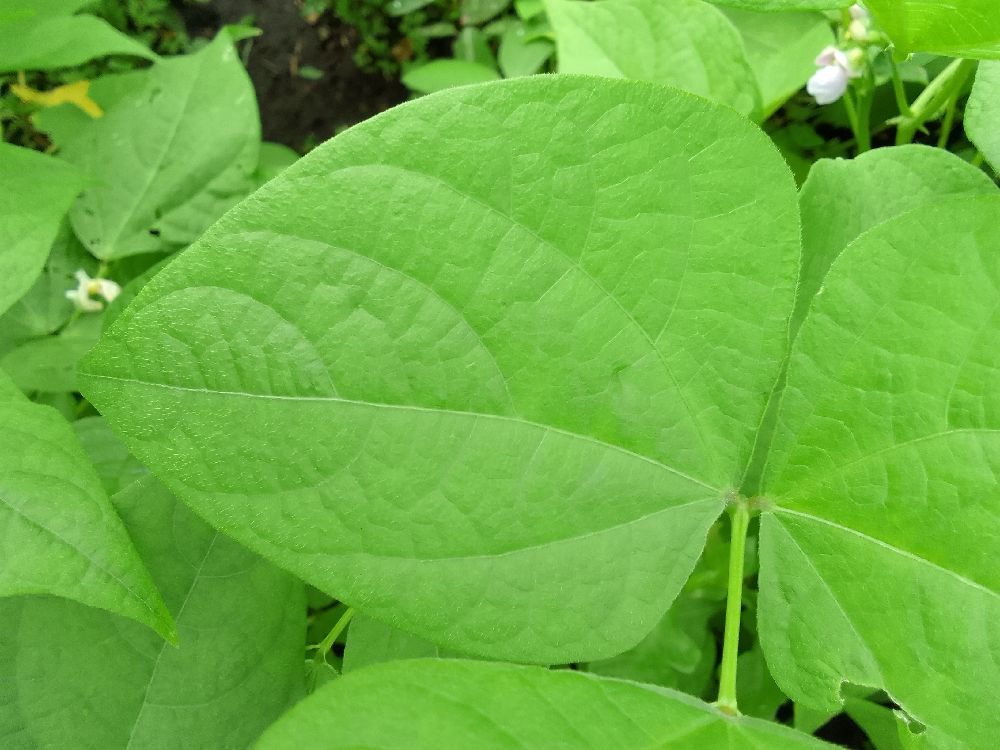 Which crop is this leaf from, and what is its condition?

common bean, healthy
